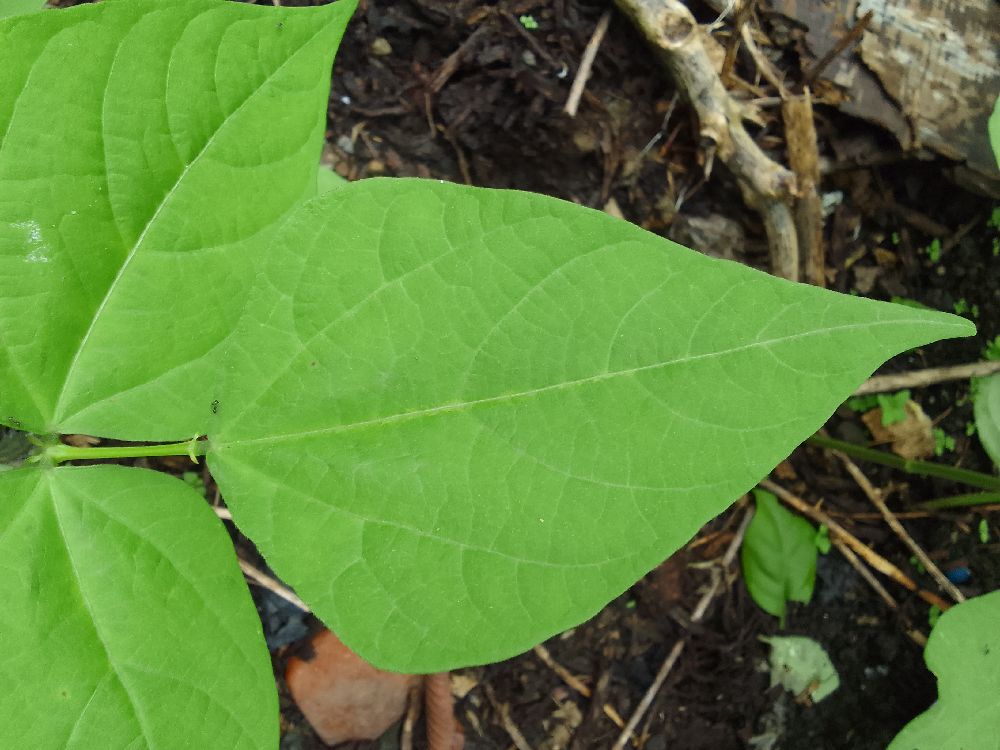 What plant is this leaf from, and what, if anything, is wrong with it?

common bean, healthy
